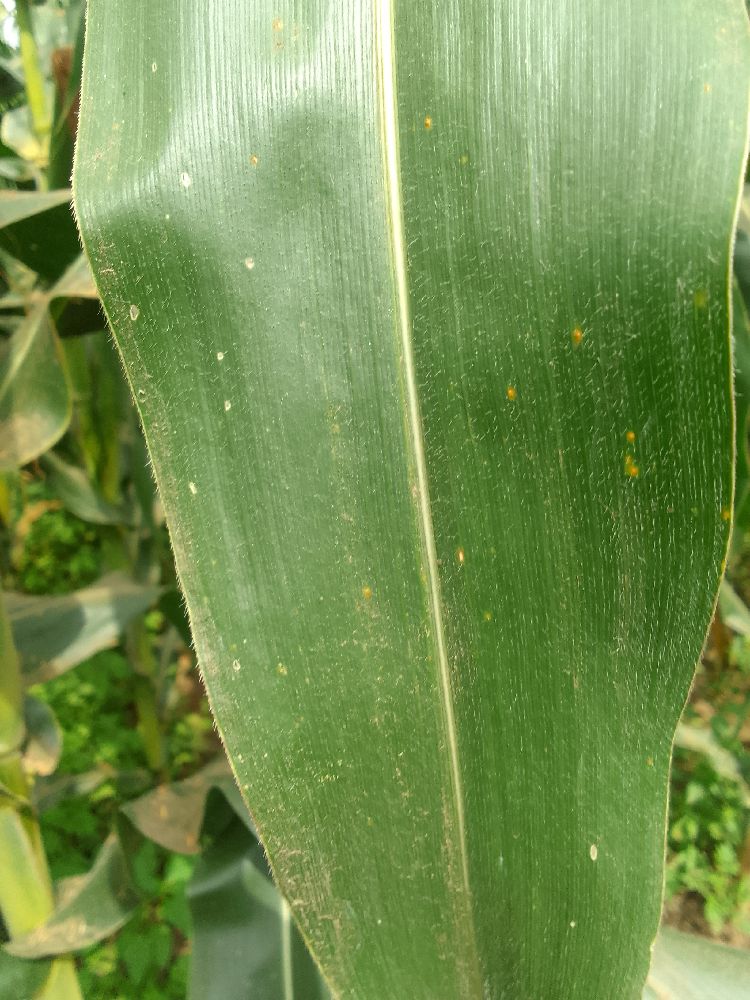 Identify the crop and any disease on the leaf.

maize, healthy
